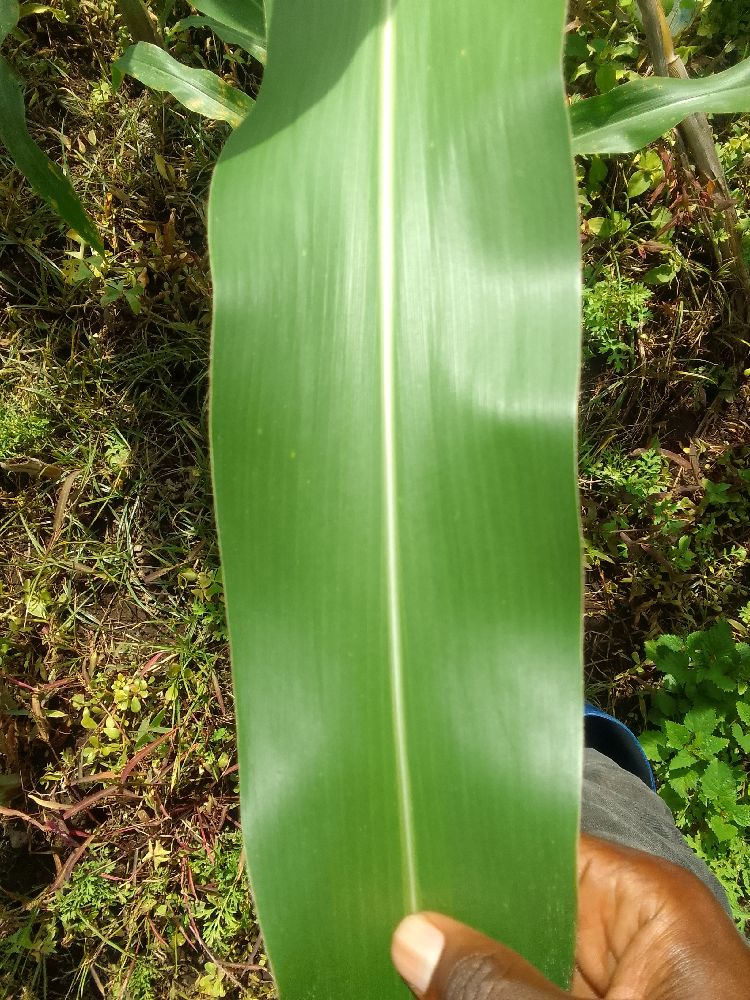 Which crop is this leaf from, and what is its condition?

maize, healthy
